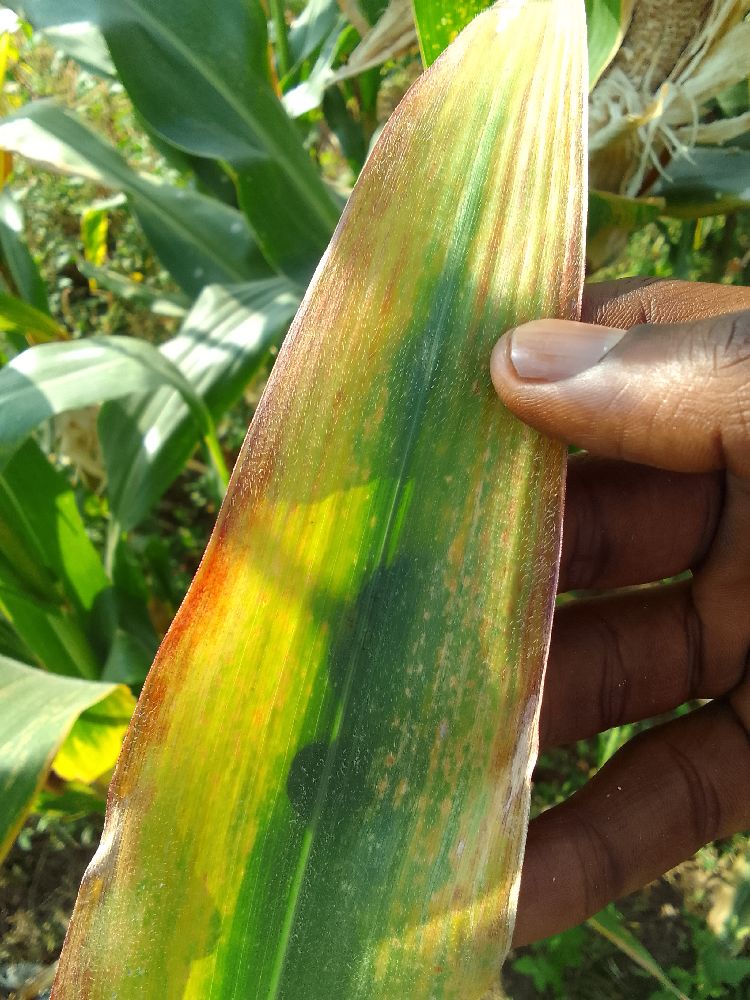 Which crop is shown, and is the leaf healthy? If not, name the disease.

maize, maize lethal necrosis
